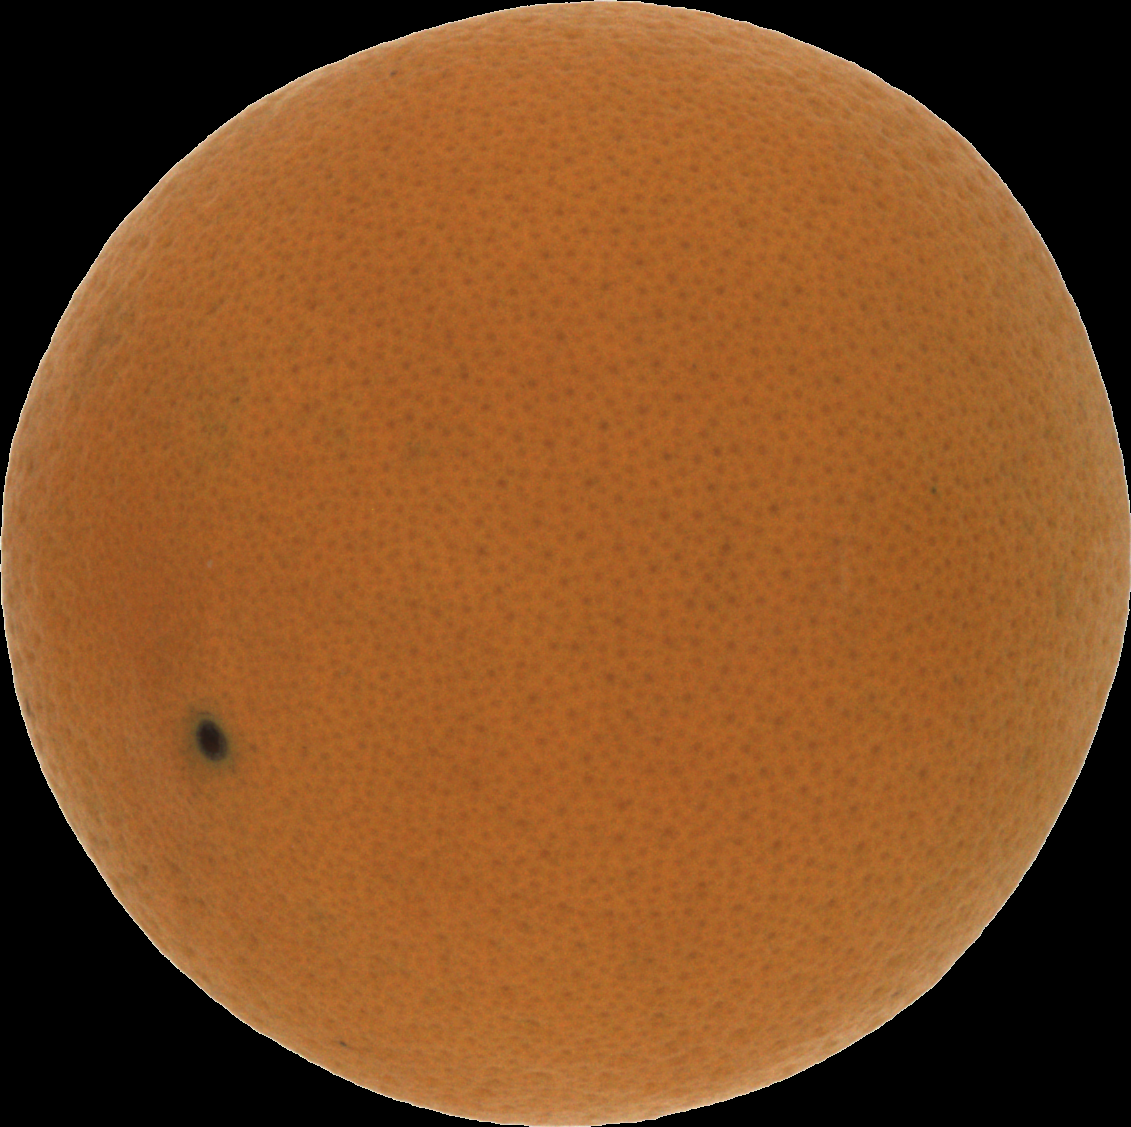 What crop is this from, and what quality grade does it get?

orange, good
